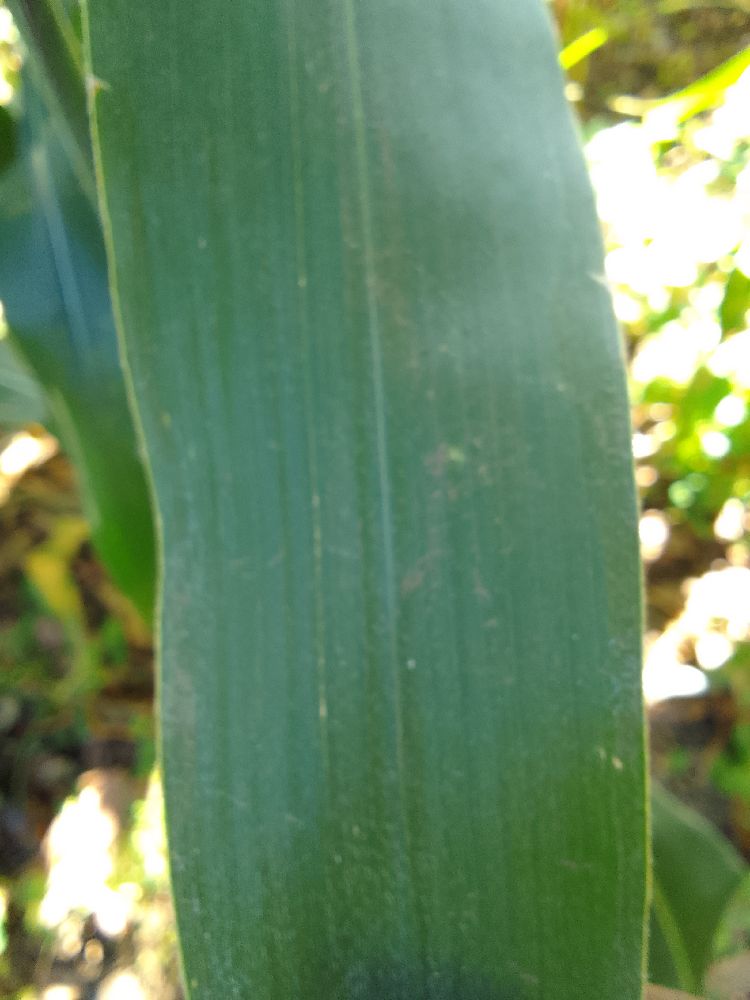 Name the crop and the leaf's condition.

maize, healthy
